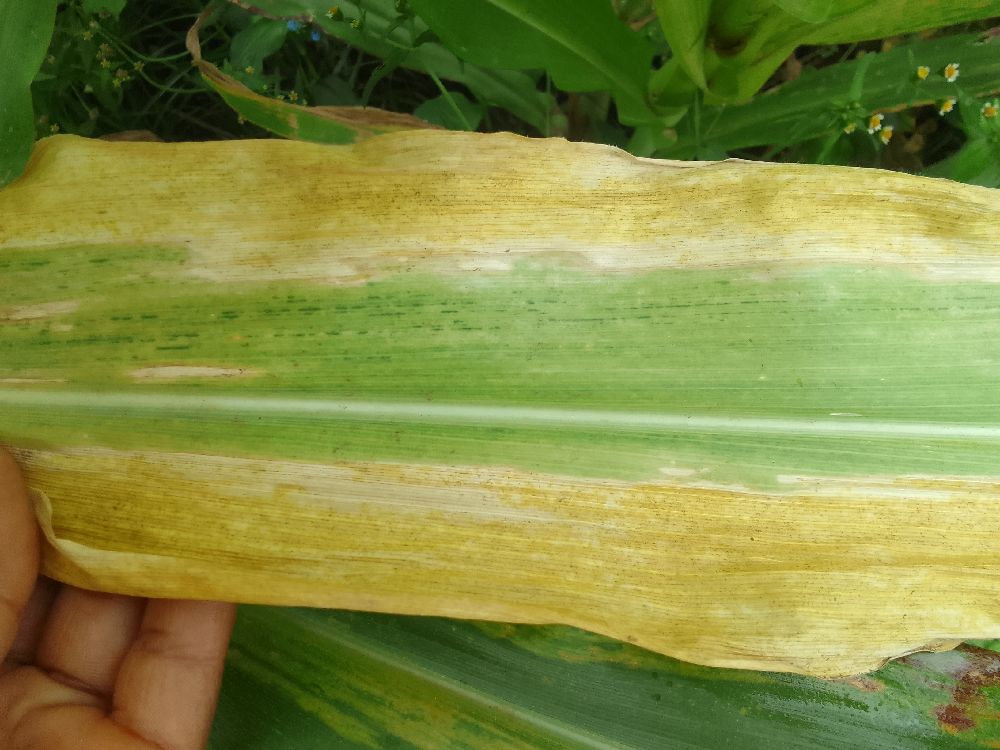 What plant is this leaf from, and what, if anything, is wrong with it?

maize, maize lethal necrosis
